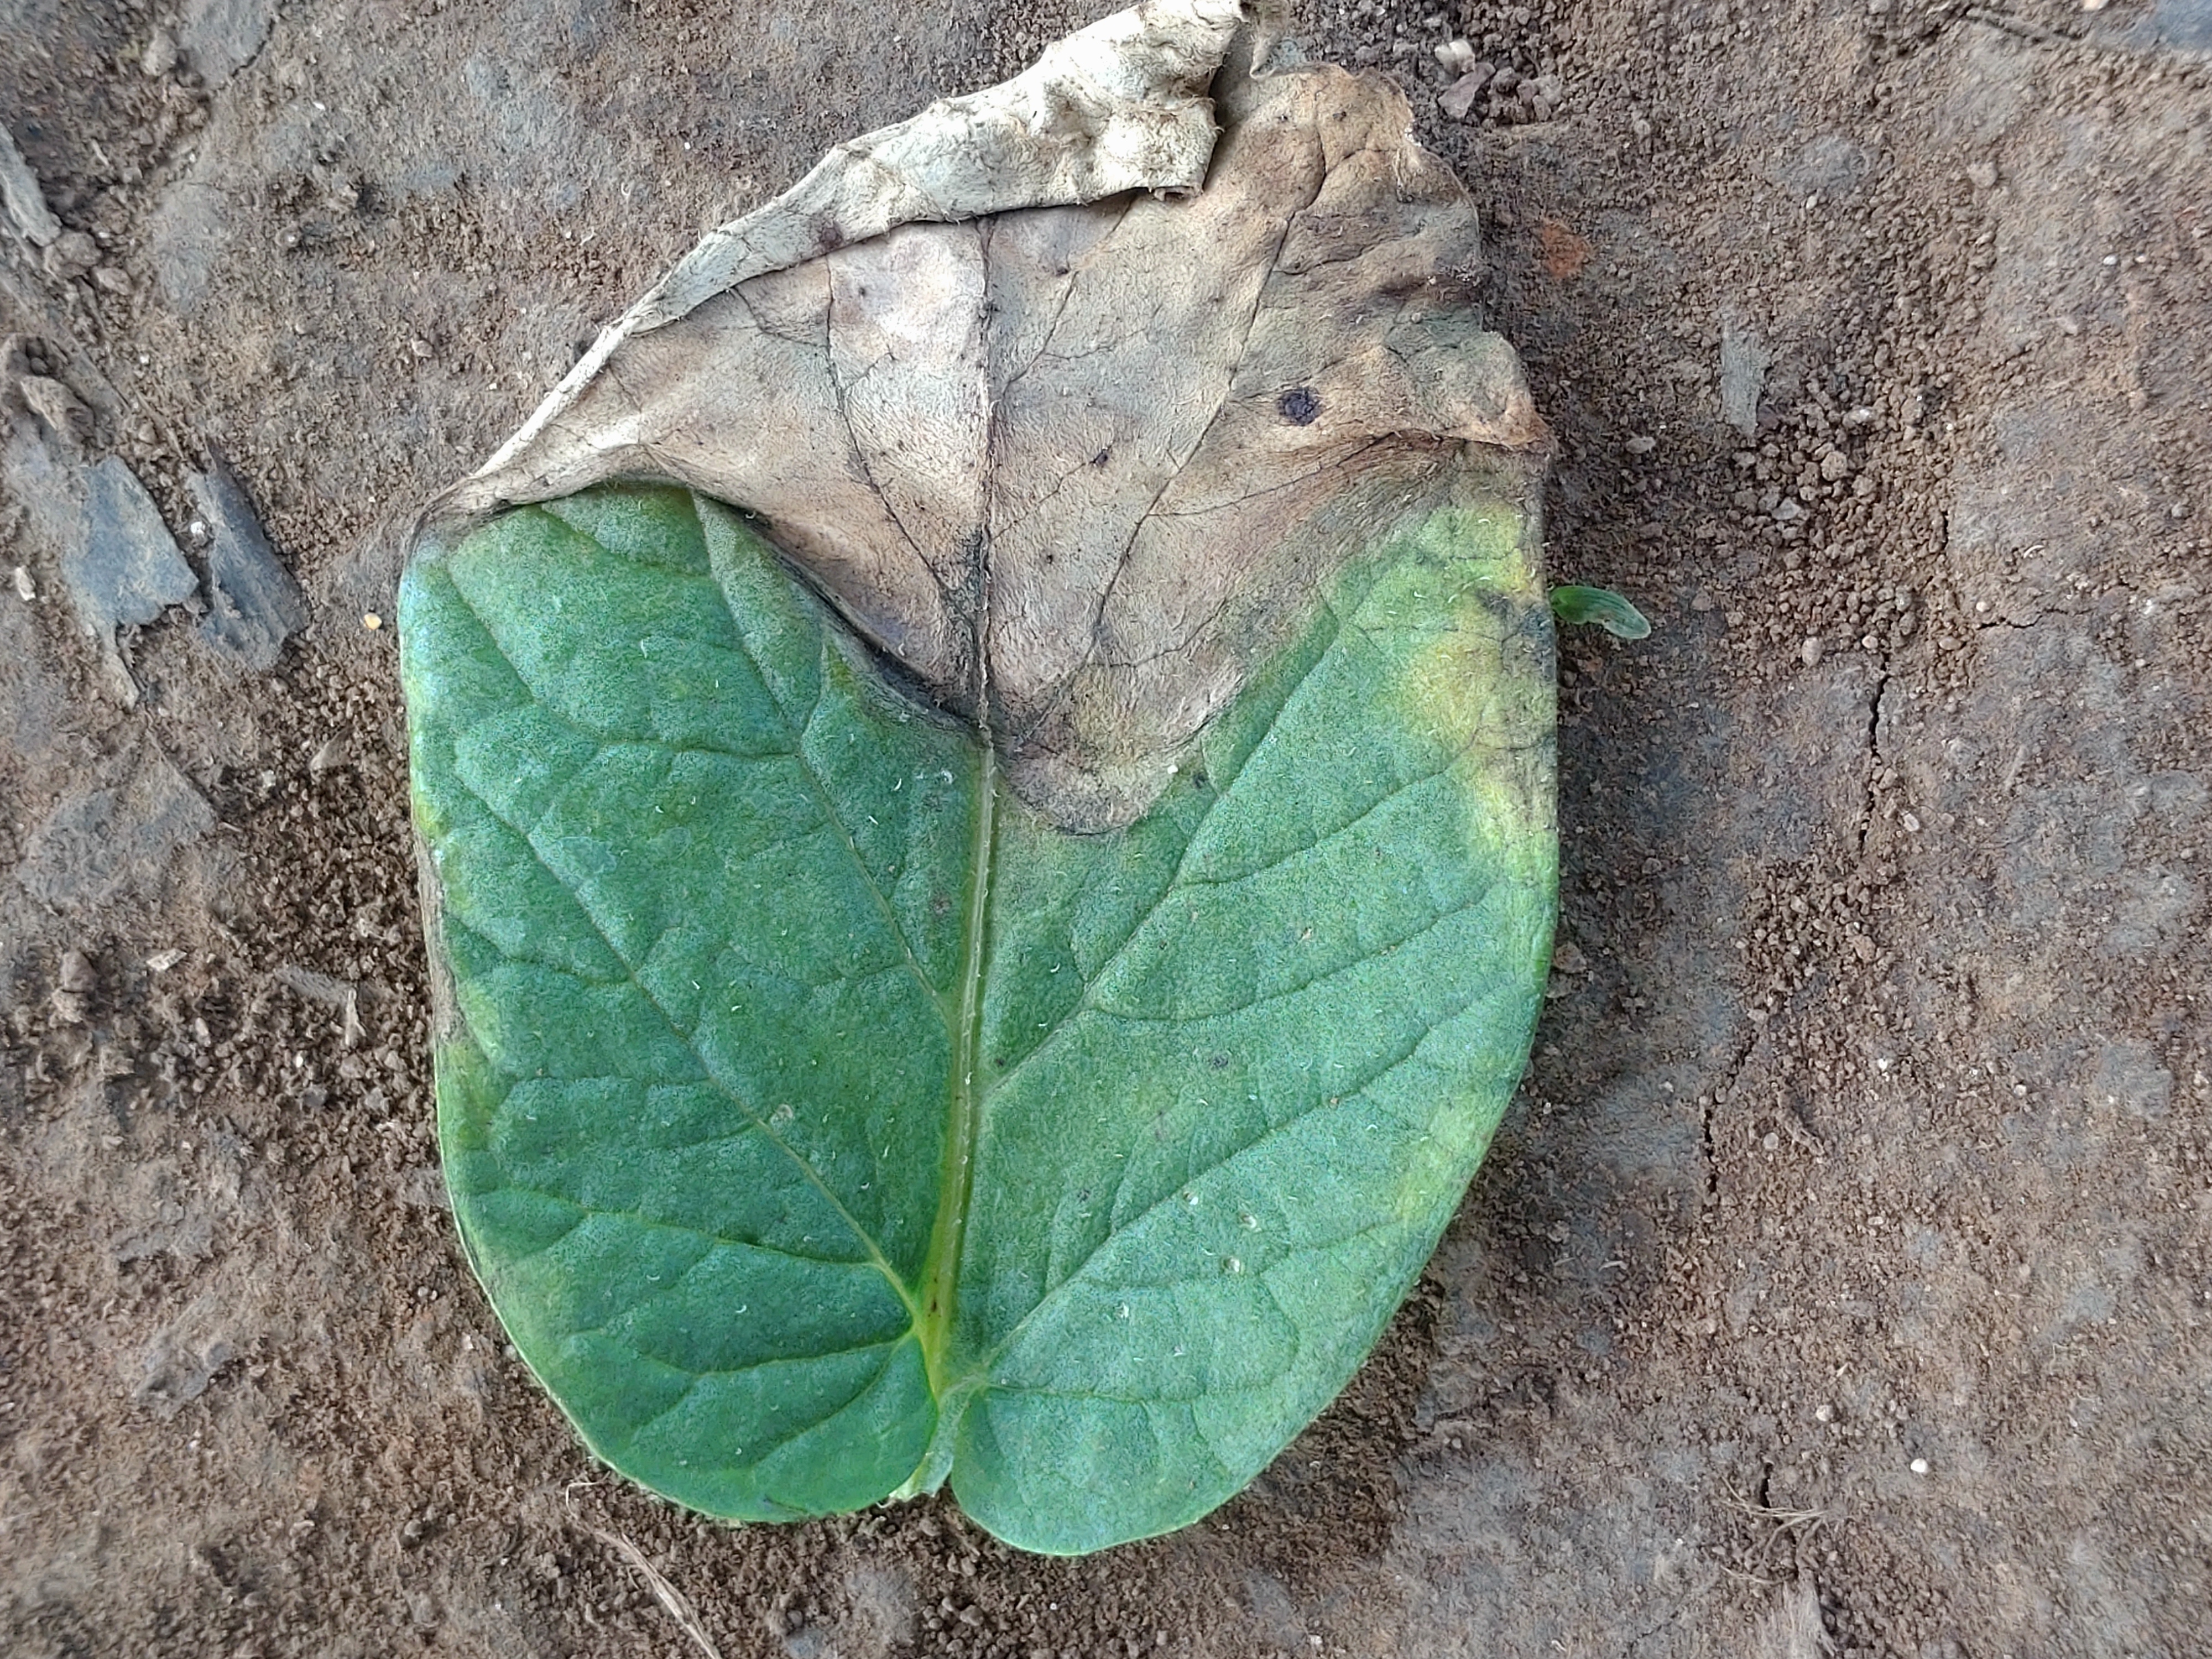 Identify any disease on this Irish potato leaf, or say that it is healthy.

early blight
